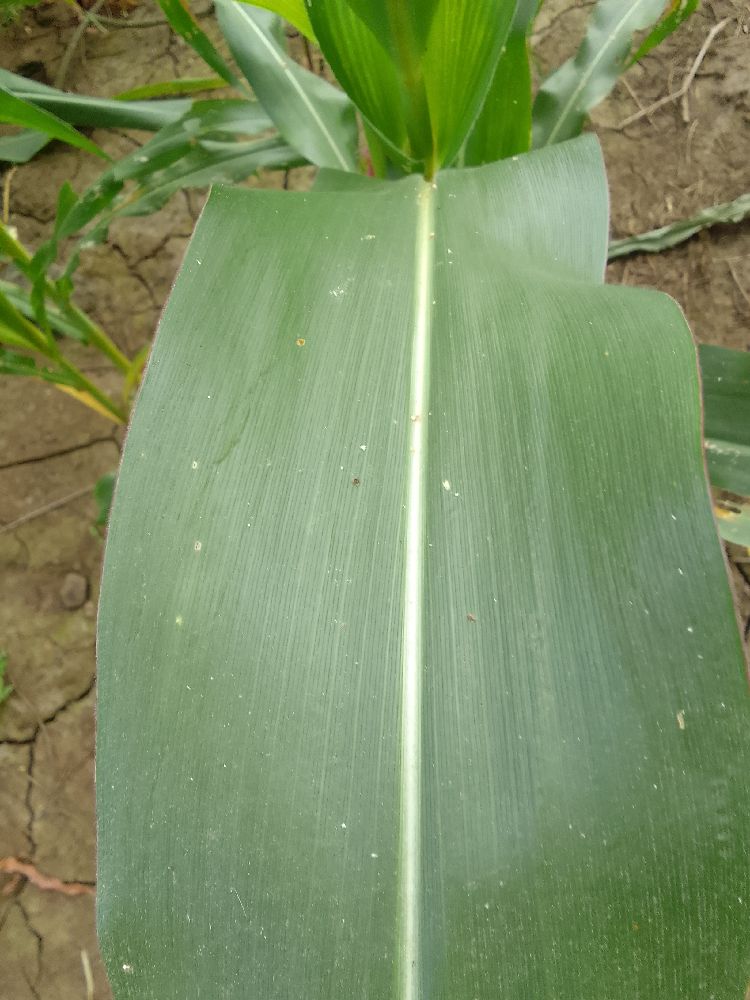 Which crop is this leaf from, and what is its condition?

maize, healthy
